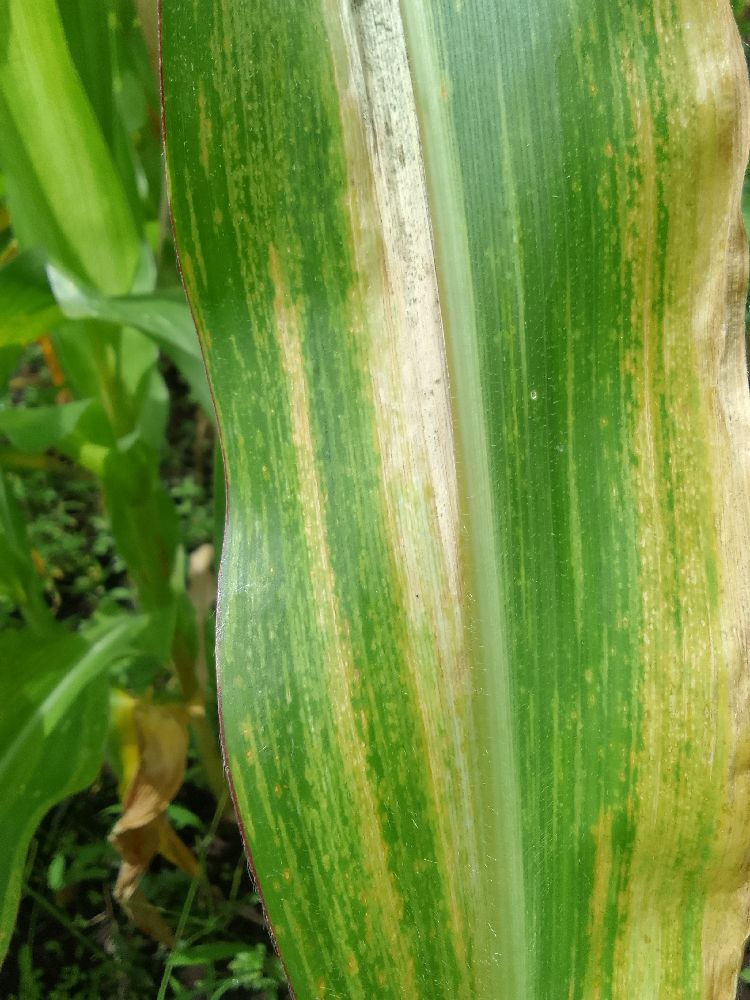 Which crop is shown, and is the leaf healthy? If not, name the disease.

maize, maize lethal necrosis
